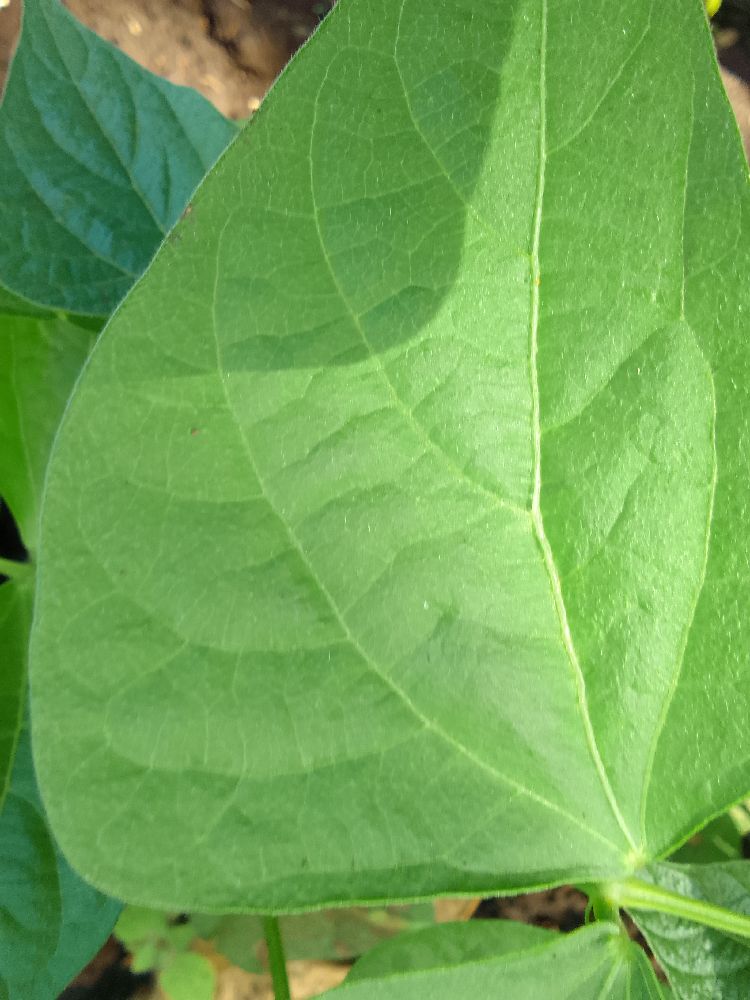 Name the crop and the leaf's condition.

common bean, healthy
